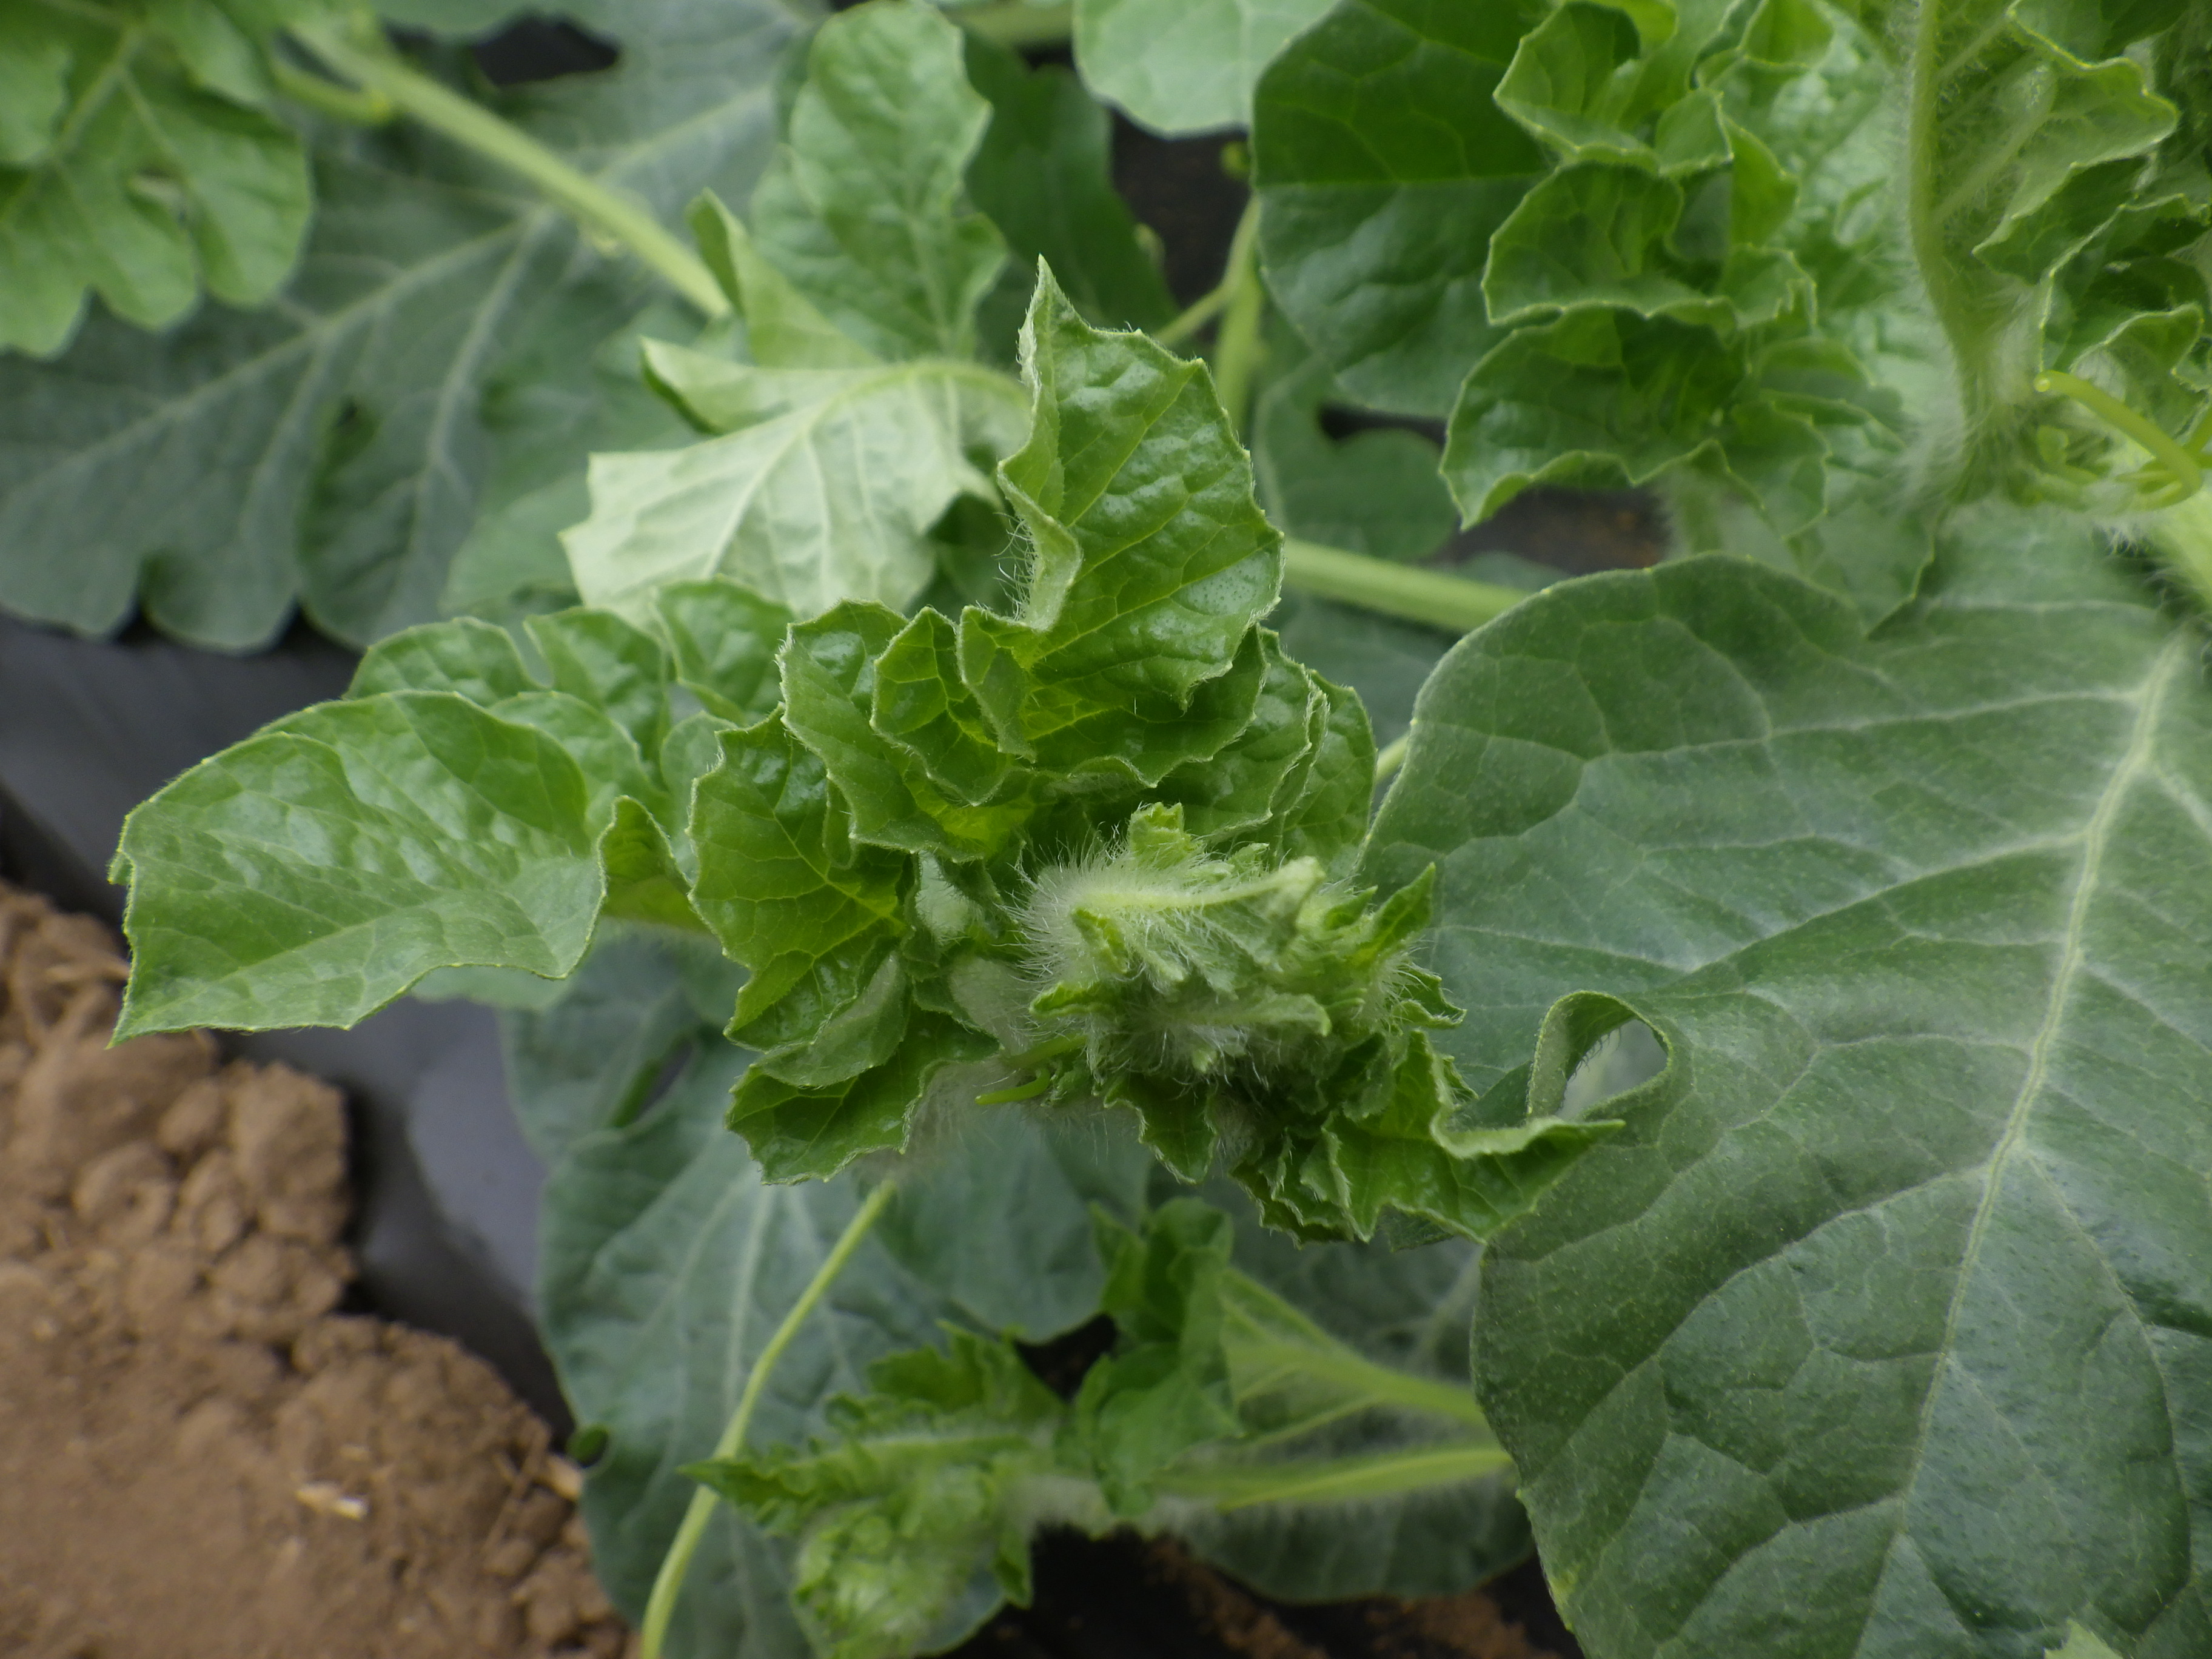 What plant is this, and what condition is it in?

watermelon, healthy
